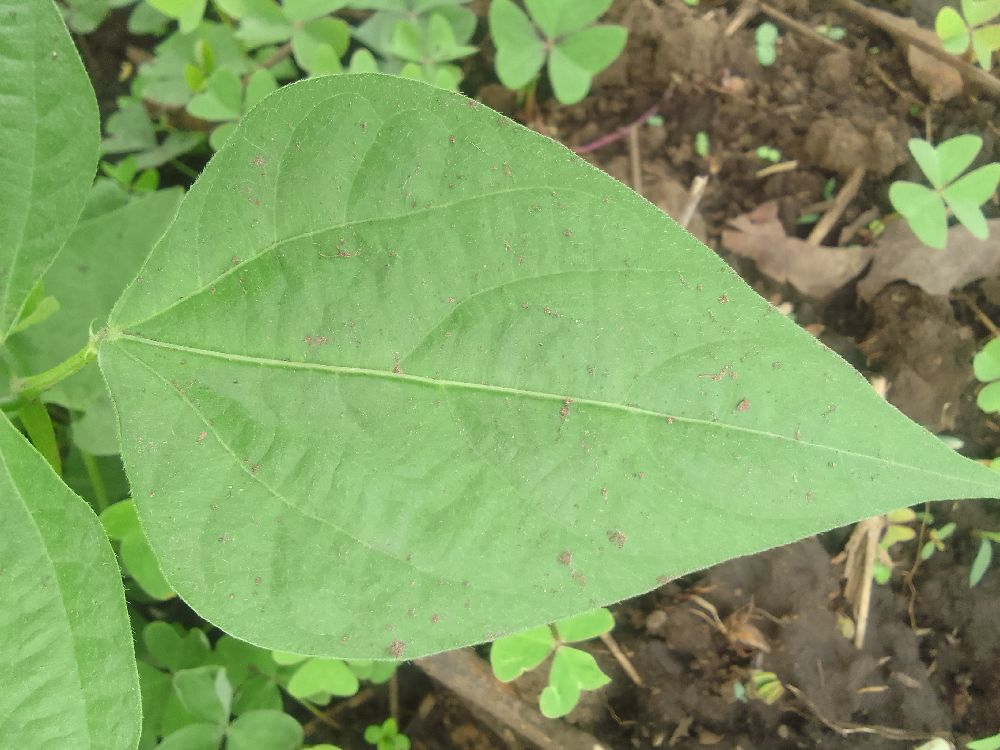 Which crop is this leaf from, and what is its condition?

common bean, healthy
